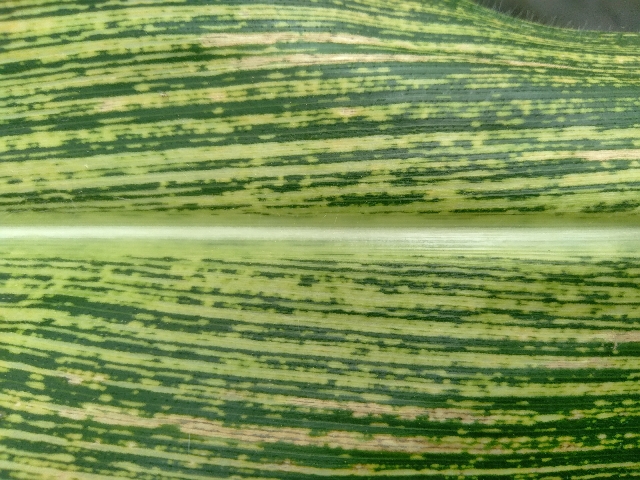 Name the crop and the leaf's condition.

maize, maize streak virus
